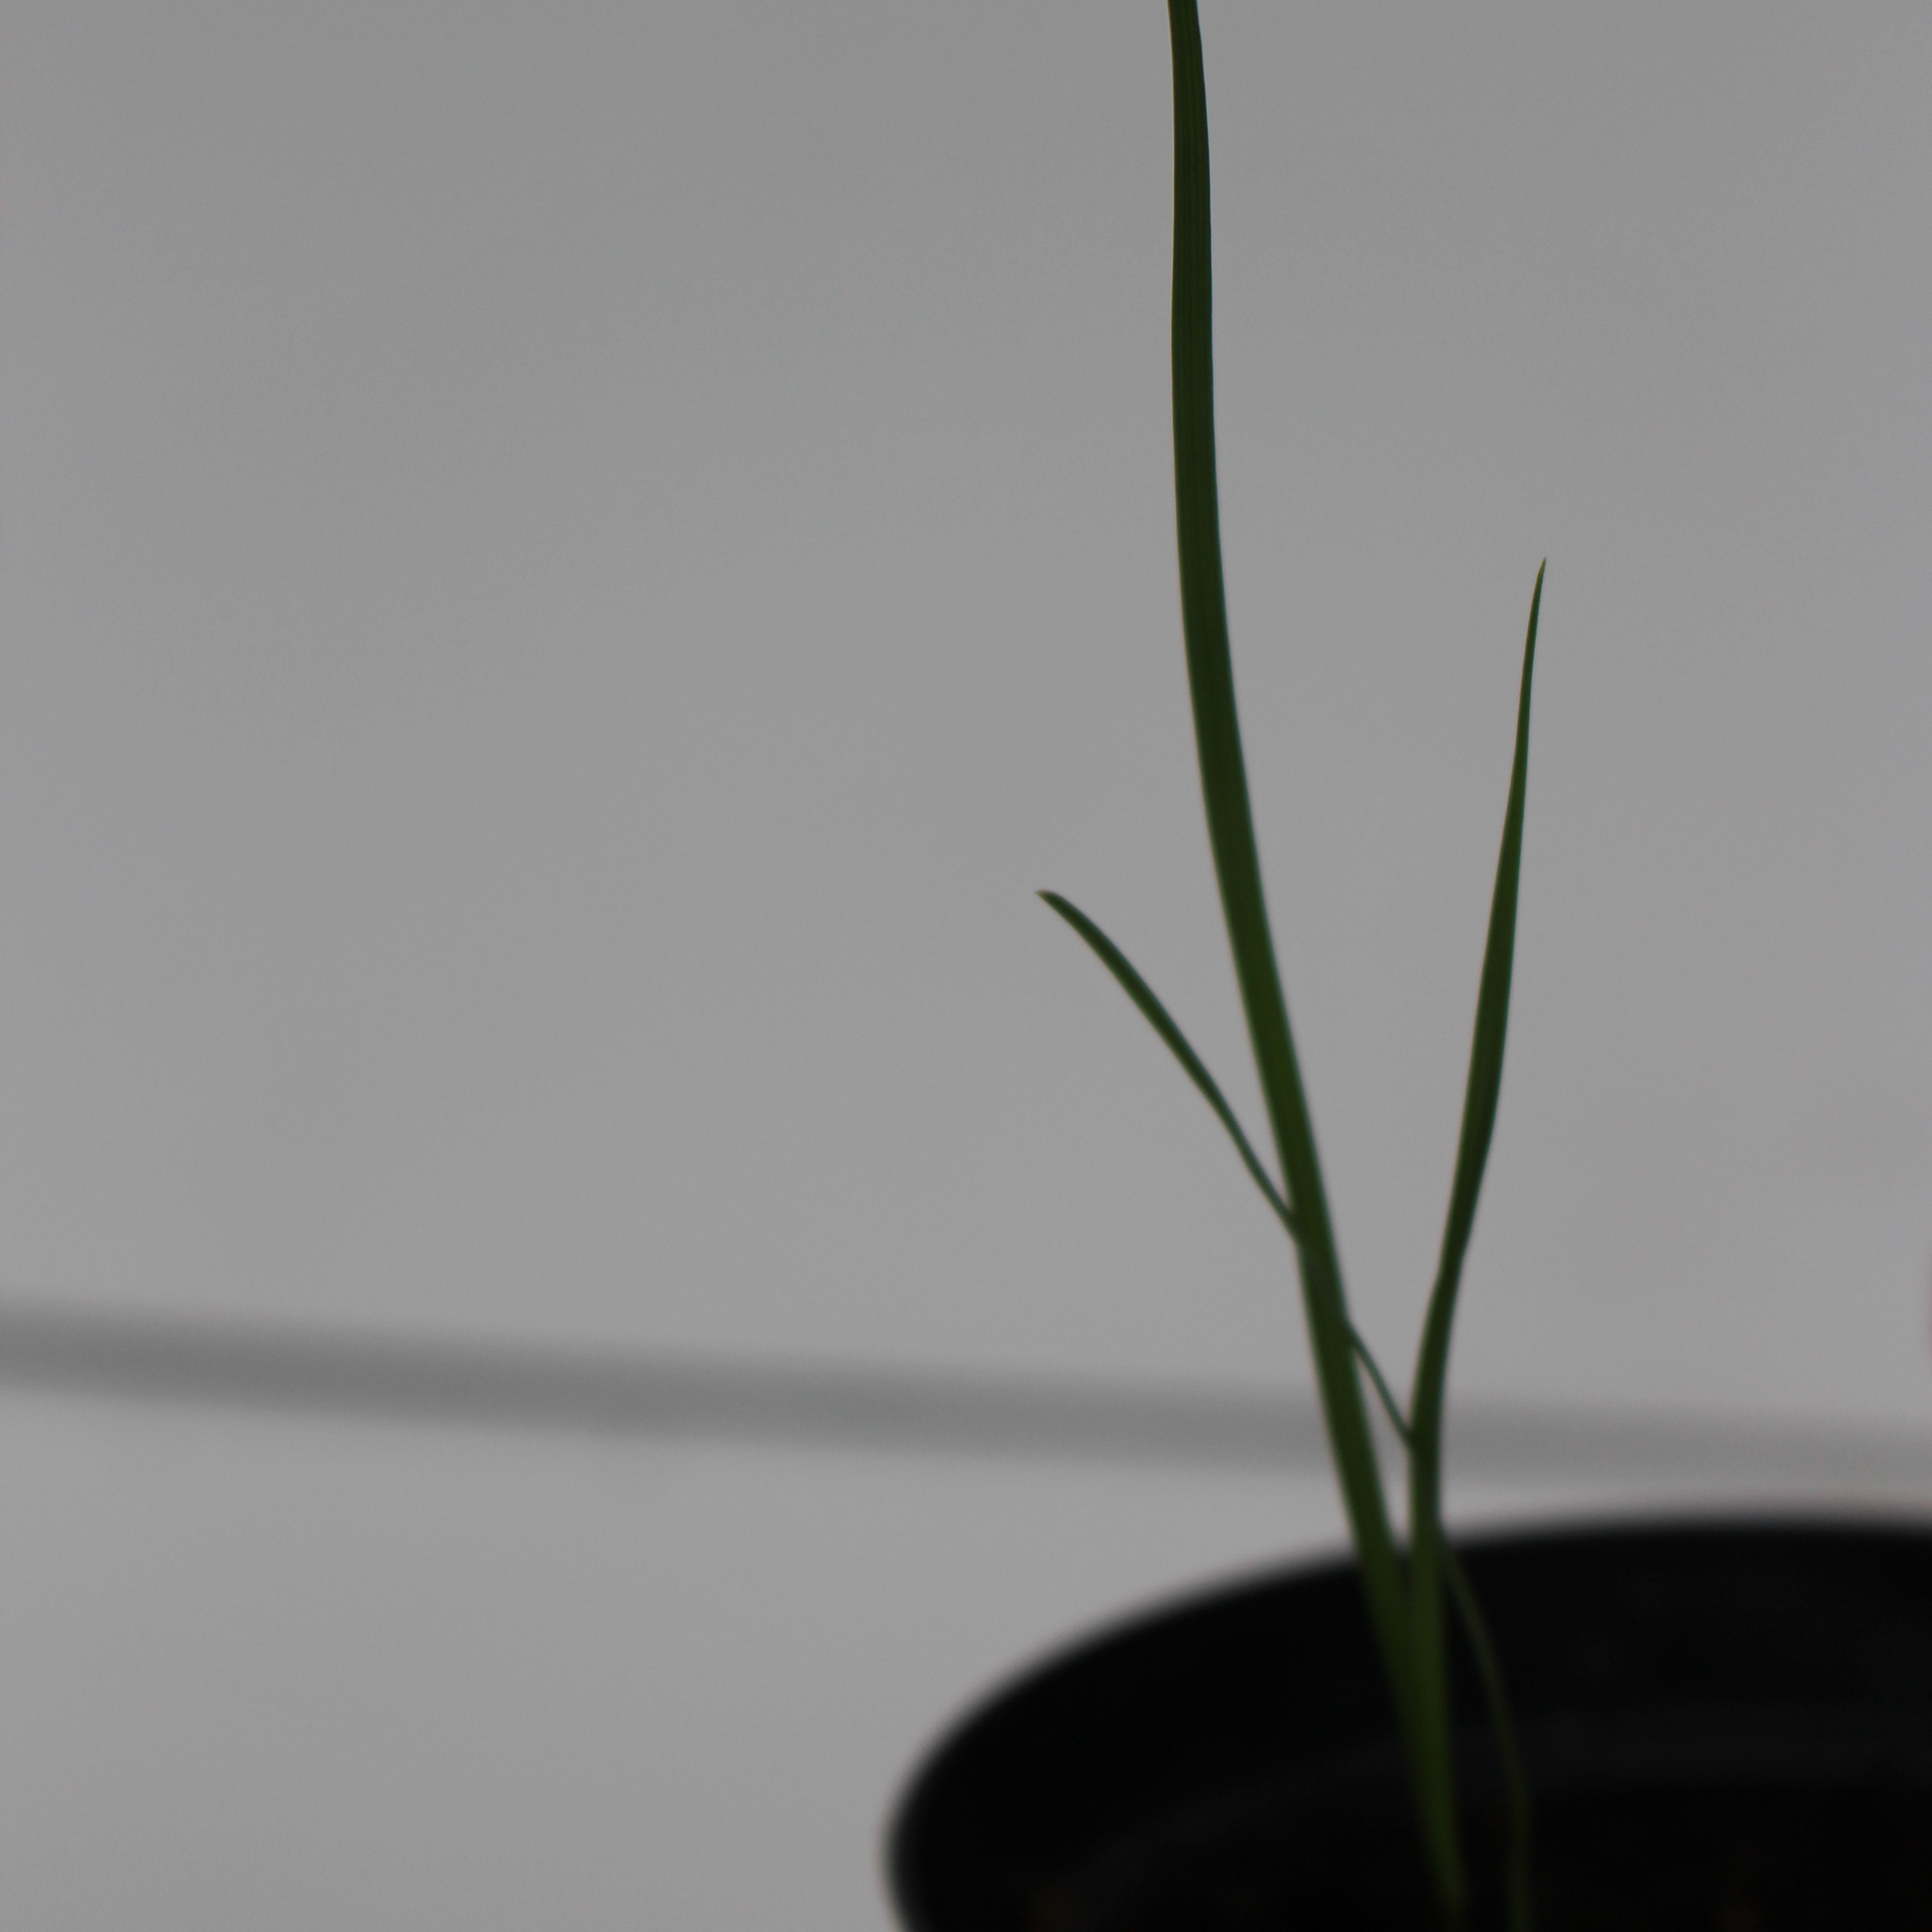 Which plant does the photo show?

Lolium multiflorum
